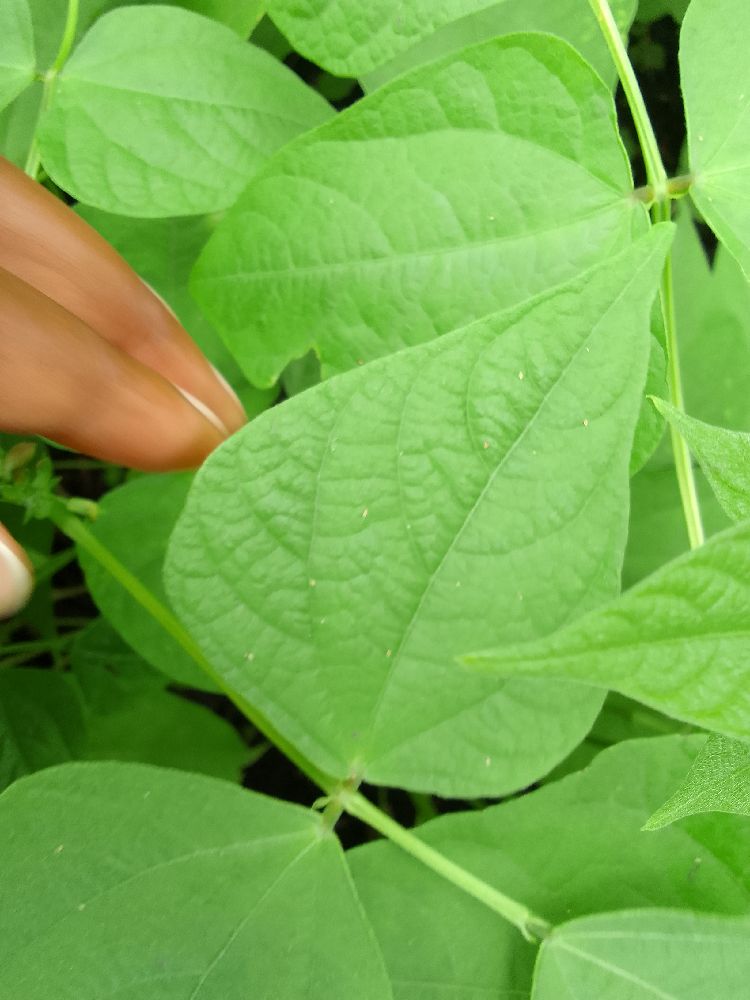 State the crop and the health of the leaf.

common bean, healthy
